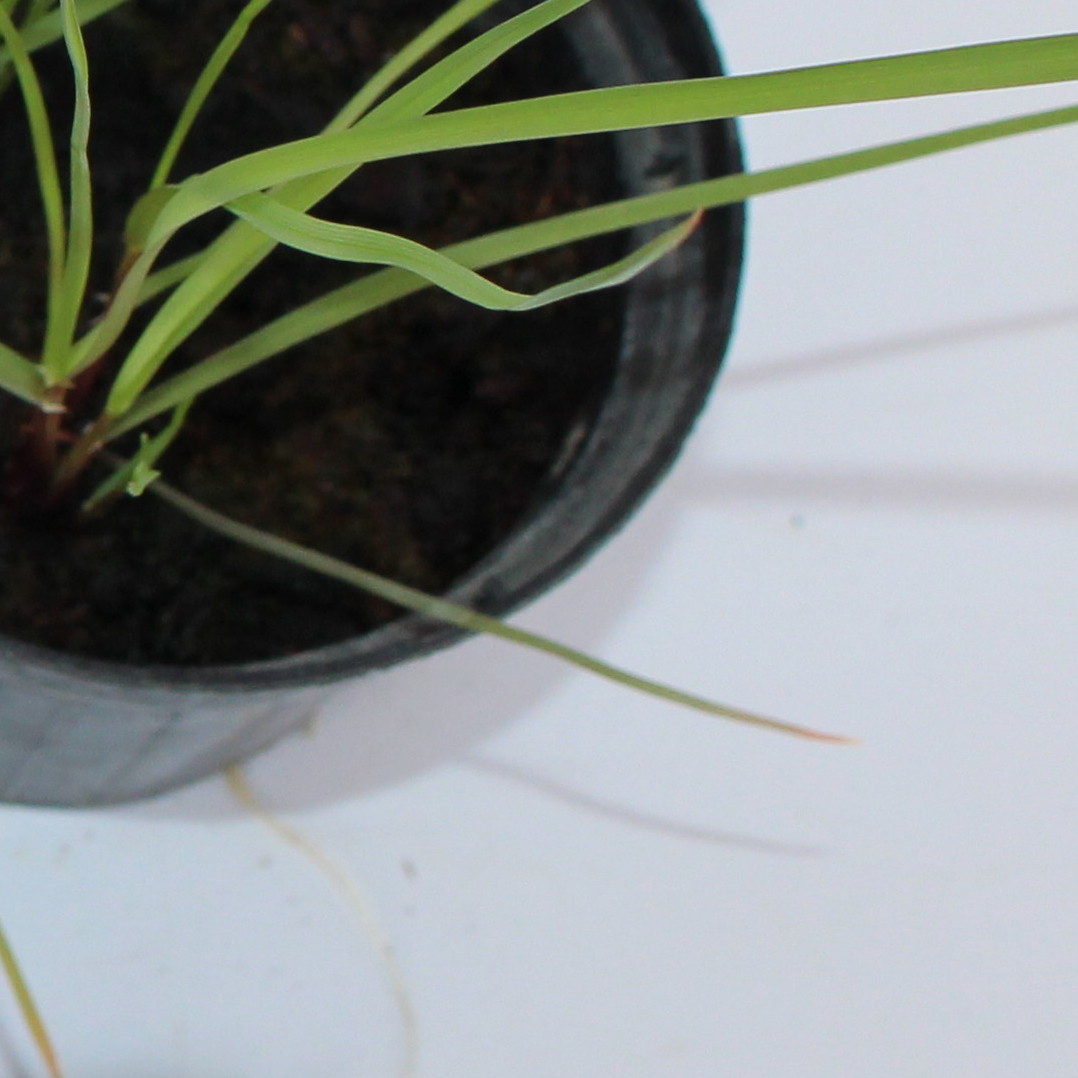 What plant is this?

Lolium multiflorum
